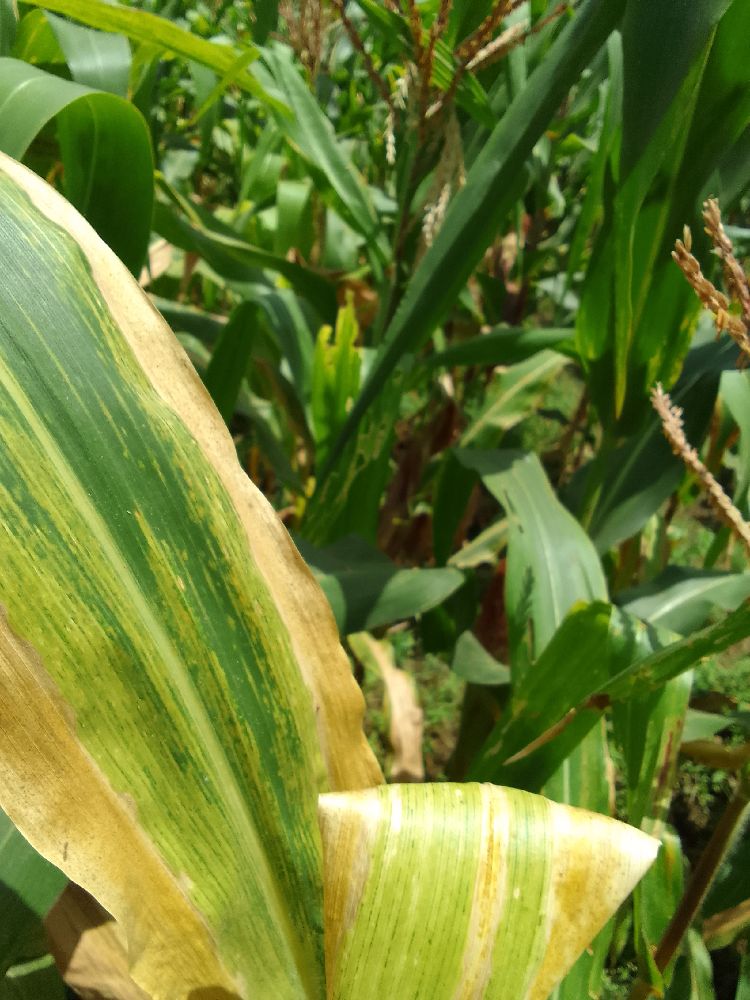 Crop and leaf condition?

maize, maize lethal necrosis
